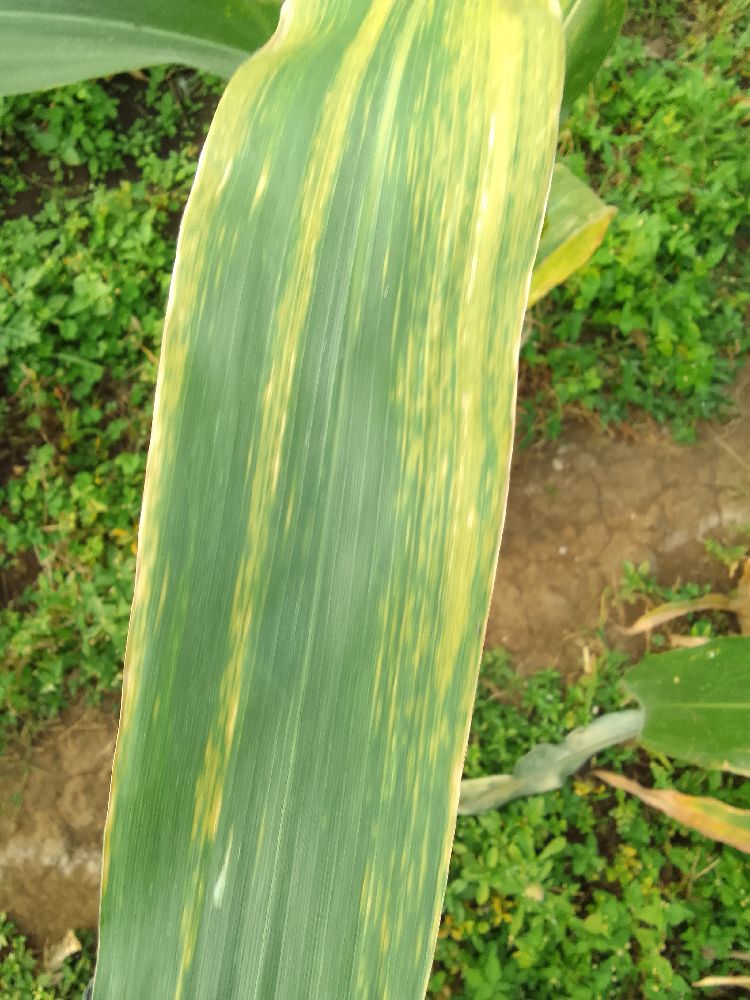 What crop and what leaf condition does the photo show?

maize, maize lethal necrosis
